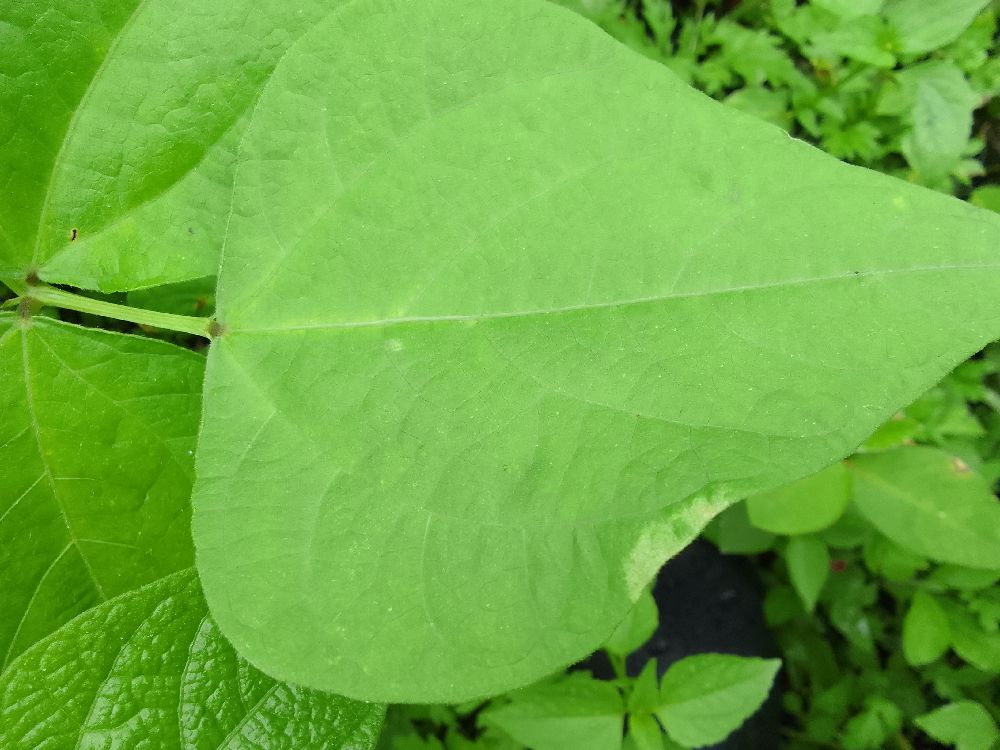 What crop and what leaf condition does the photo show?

common bean, healthy
